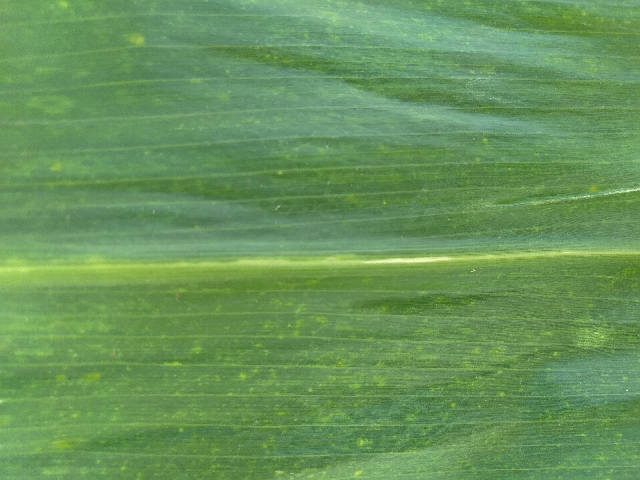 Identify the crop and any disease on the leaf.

maize, maize lethal necrosis
